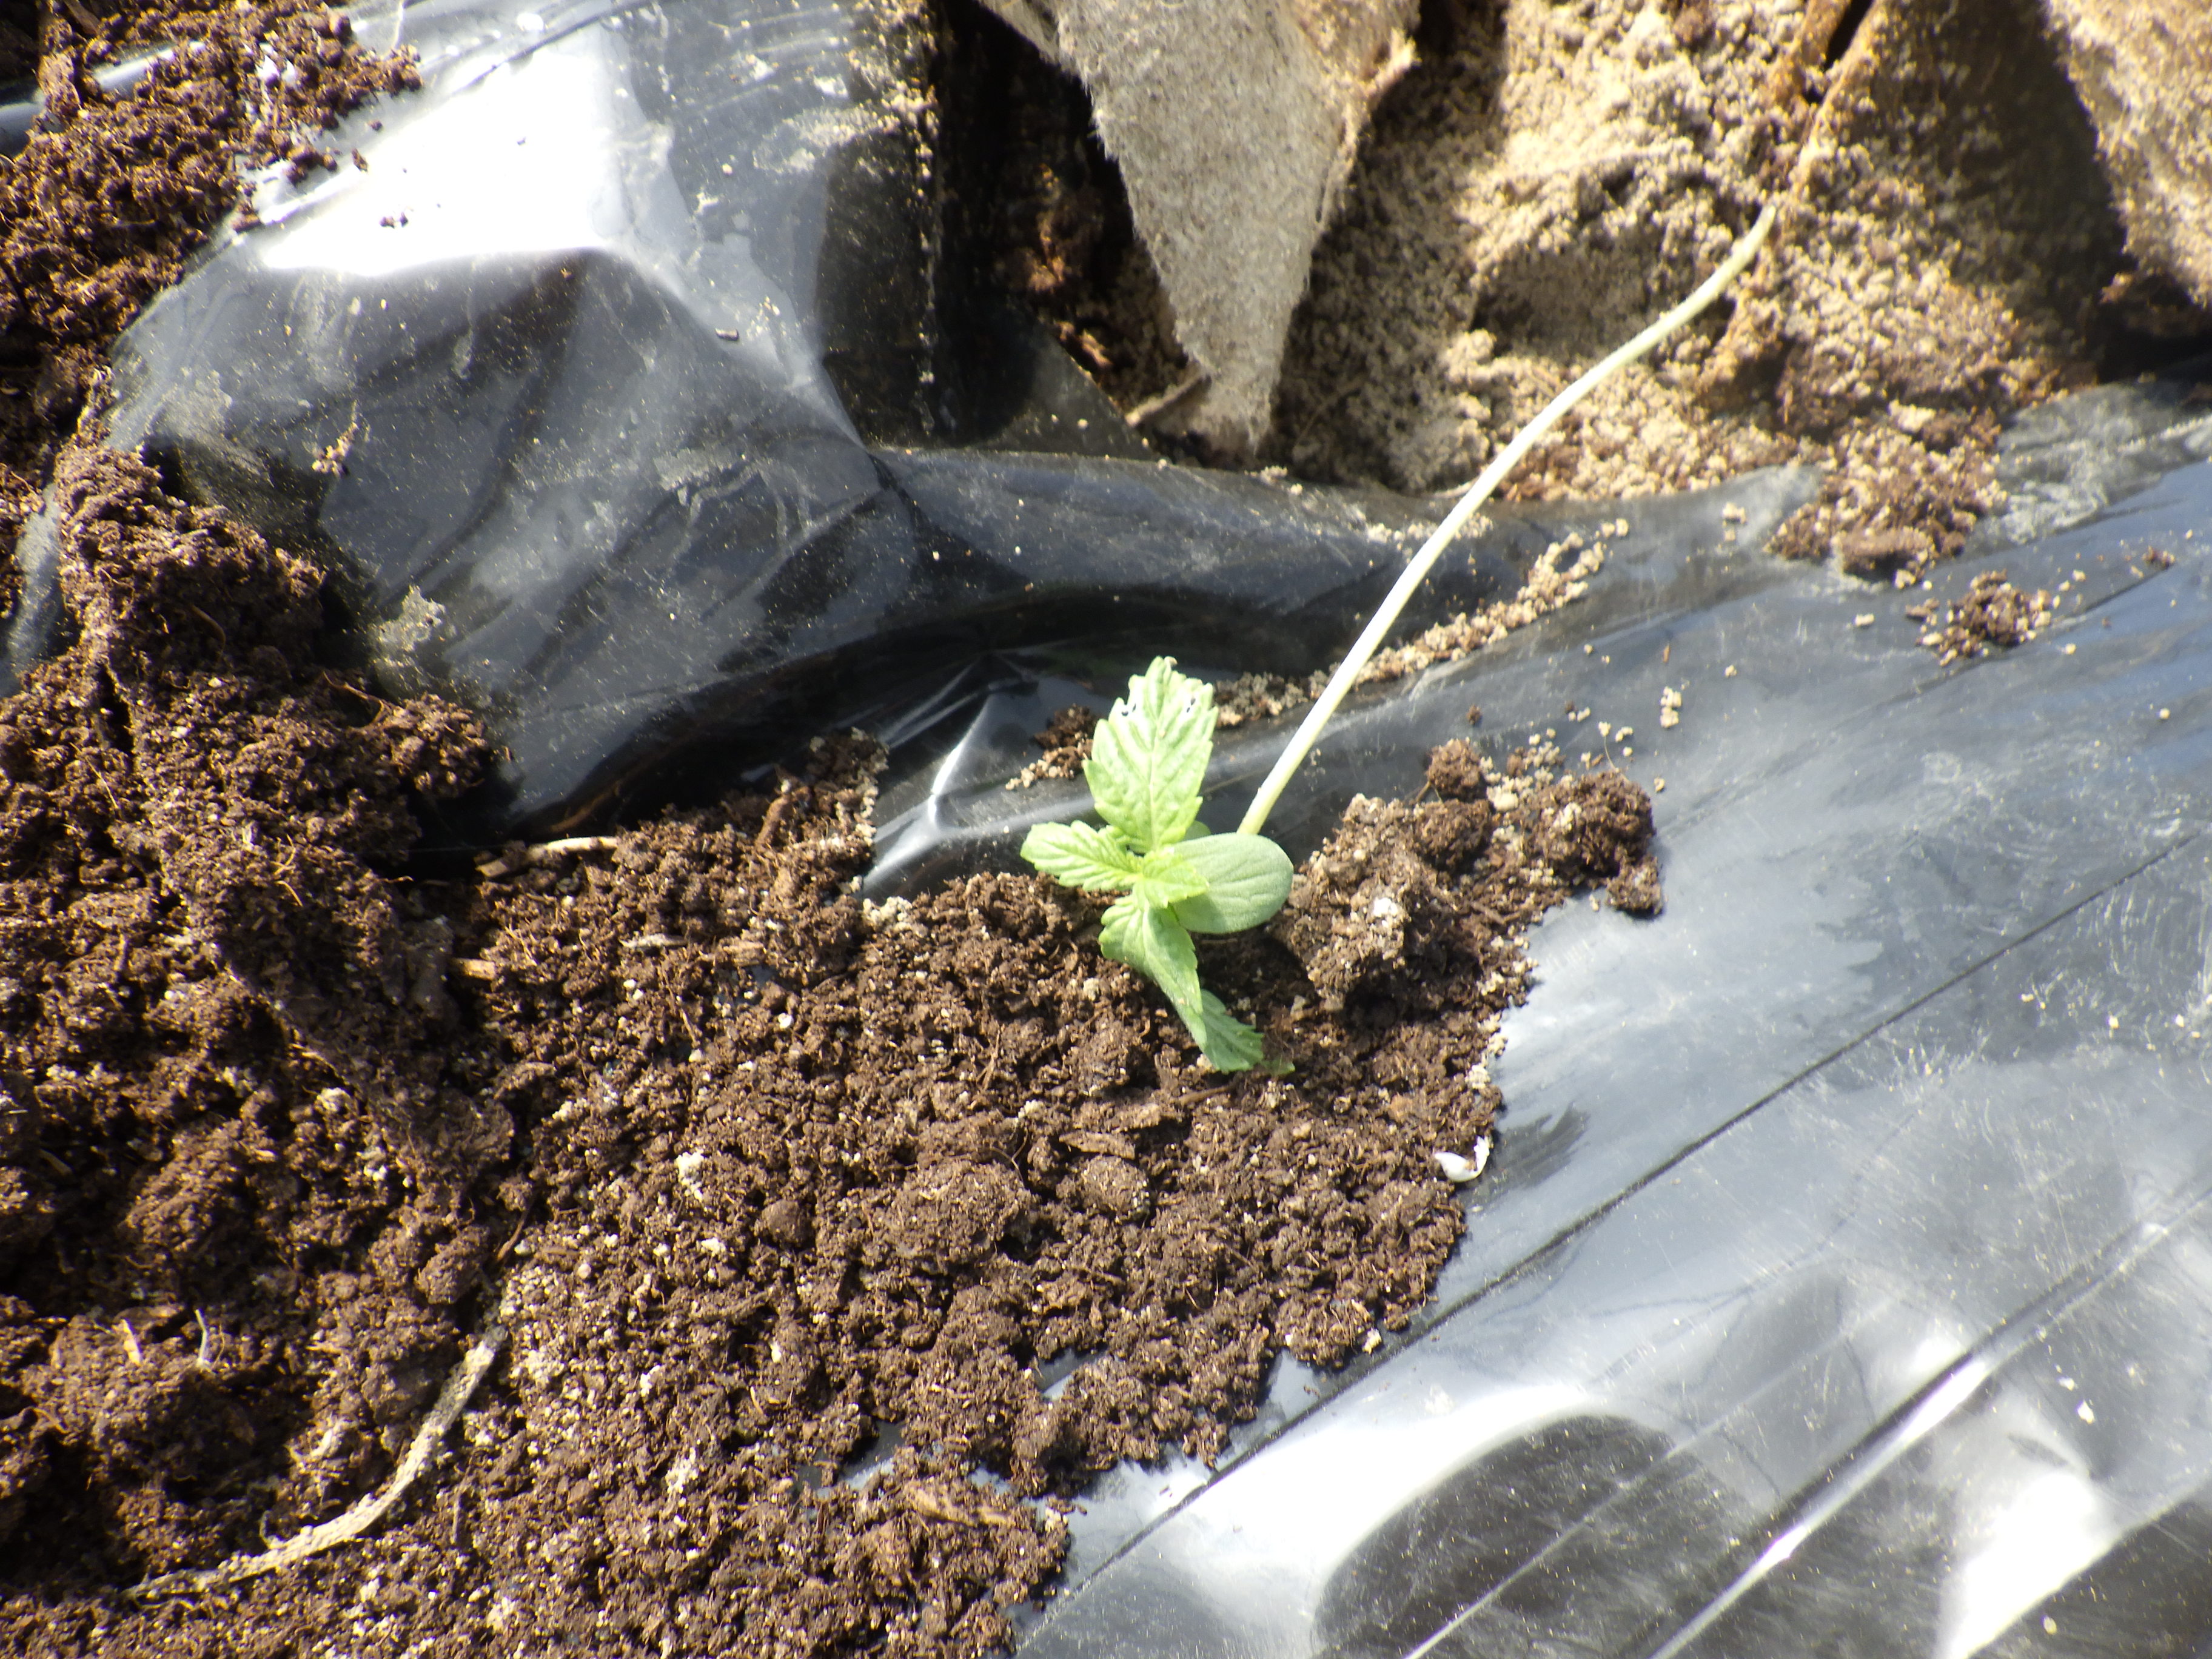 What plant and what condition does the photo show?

hemp, stress
